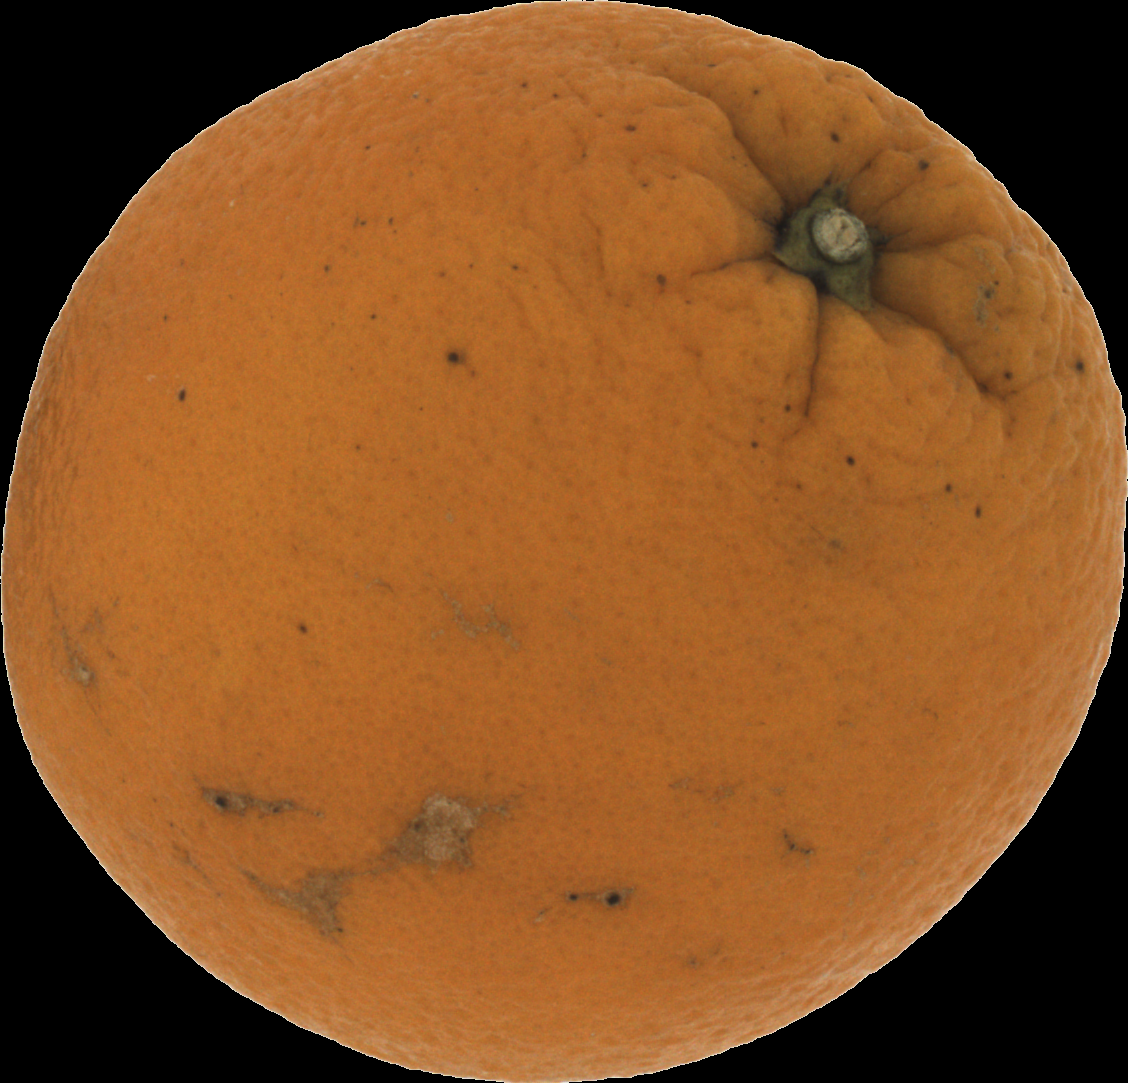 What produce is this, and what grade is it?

orange, bad
